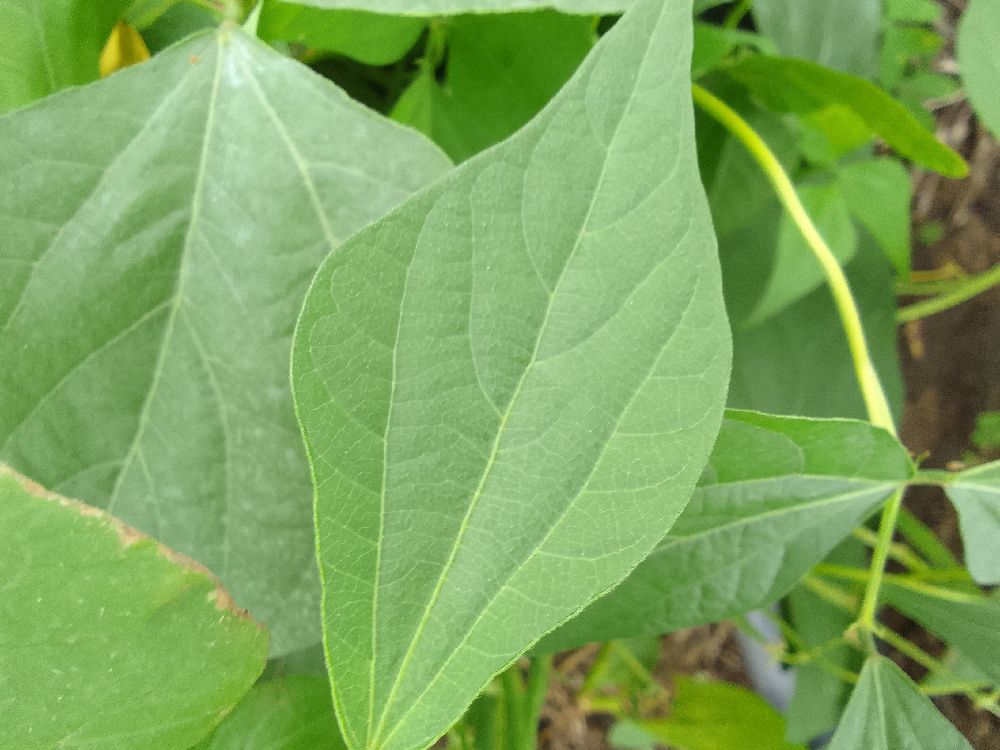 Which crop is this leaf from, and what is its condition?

common bean, healthy
